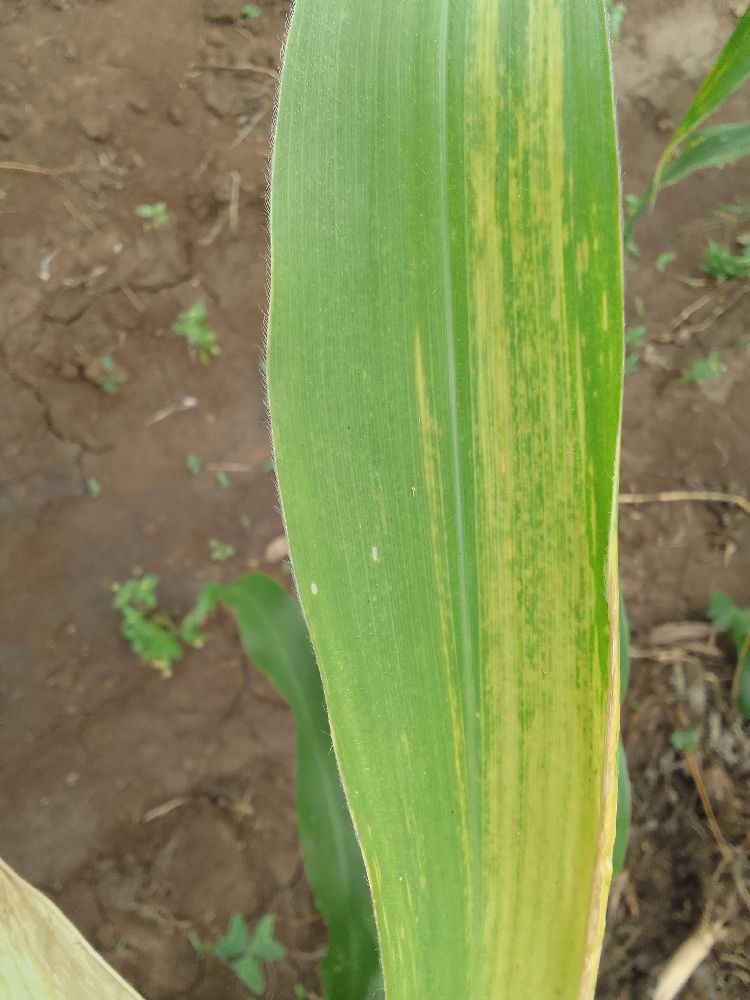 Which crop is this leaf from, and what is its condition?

maize, maize lethal necrosis
